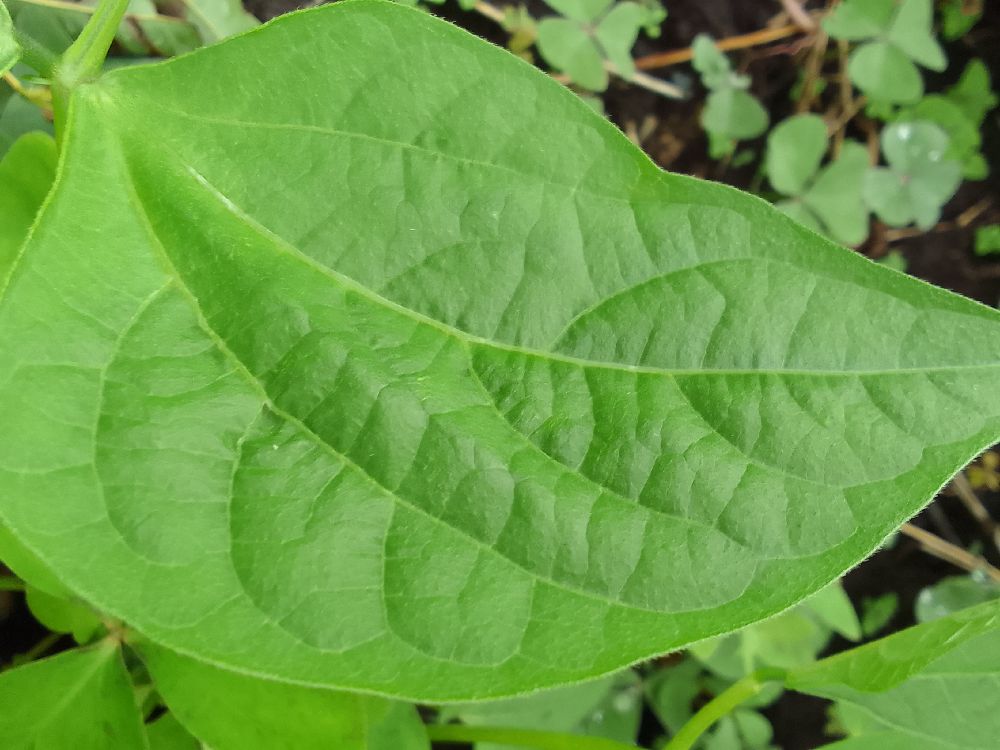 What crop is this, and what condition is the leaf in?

common bean, healthy
